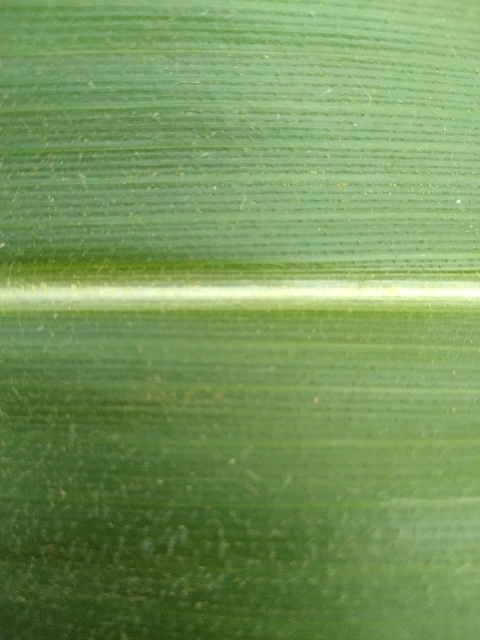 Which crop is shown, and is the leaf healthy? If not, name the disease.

maize, healthy
